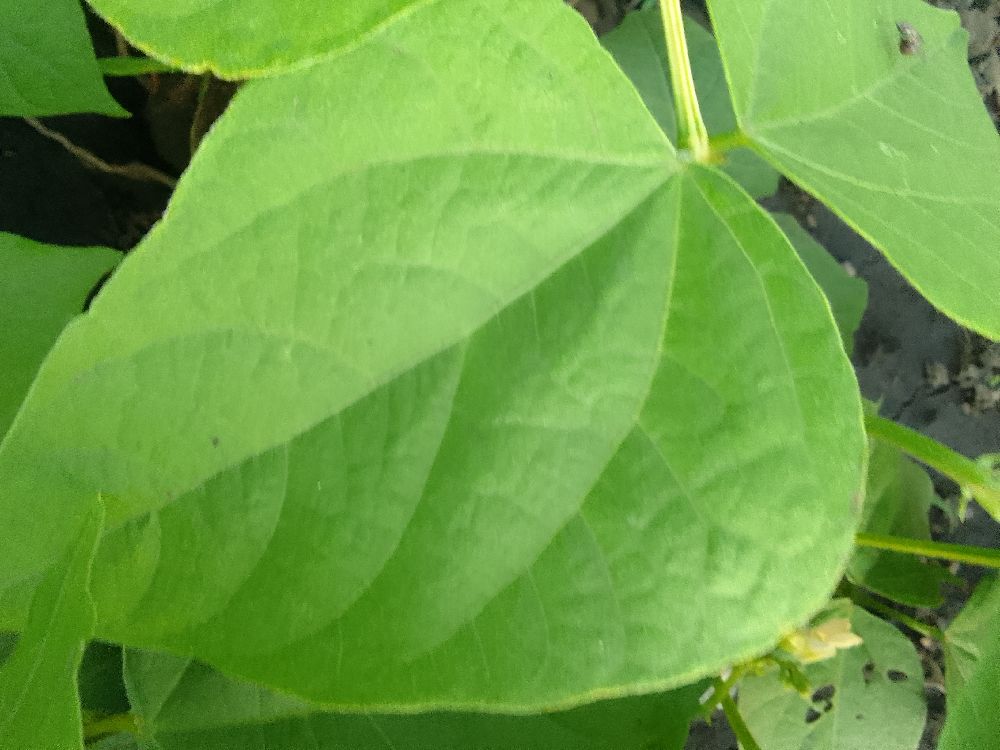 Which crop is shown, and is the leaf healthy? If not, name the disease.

common bean, healthy
